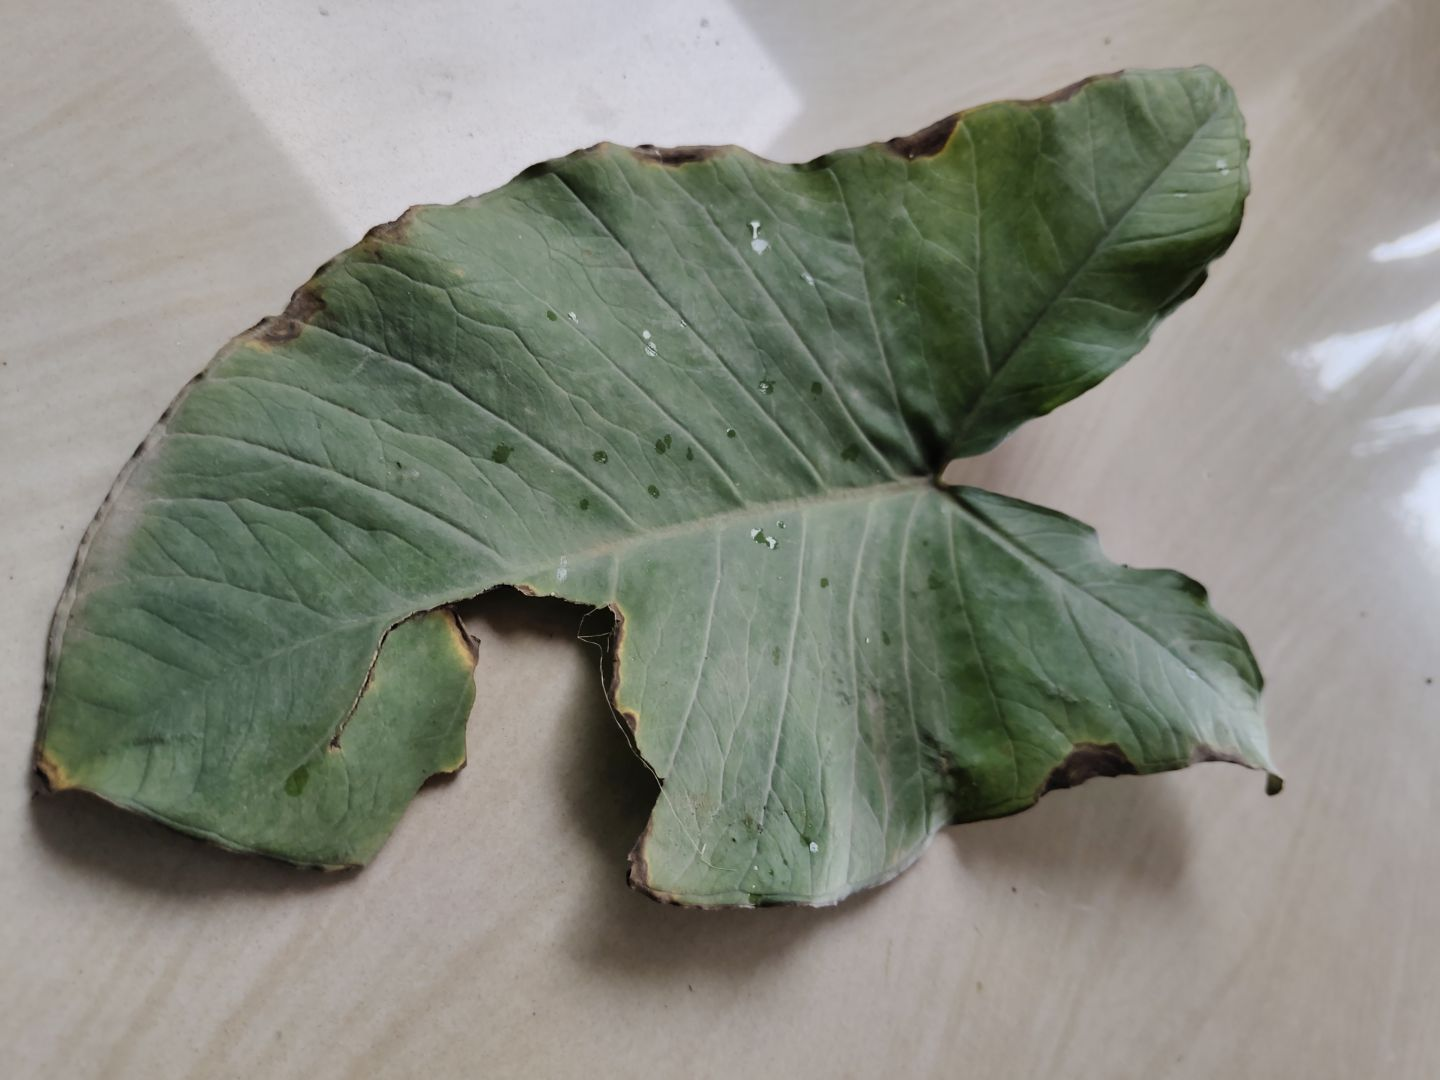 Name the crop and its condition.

taro, leaf blight
